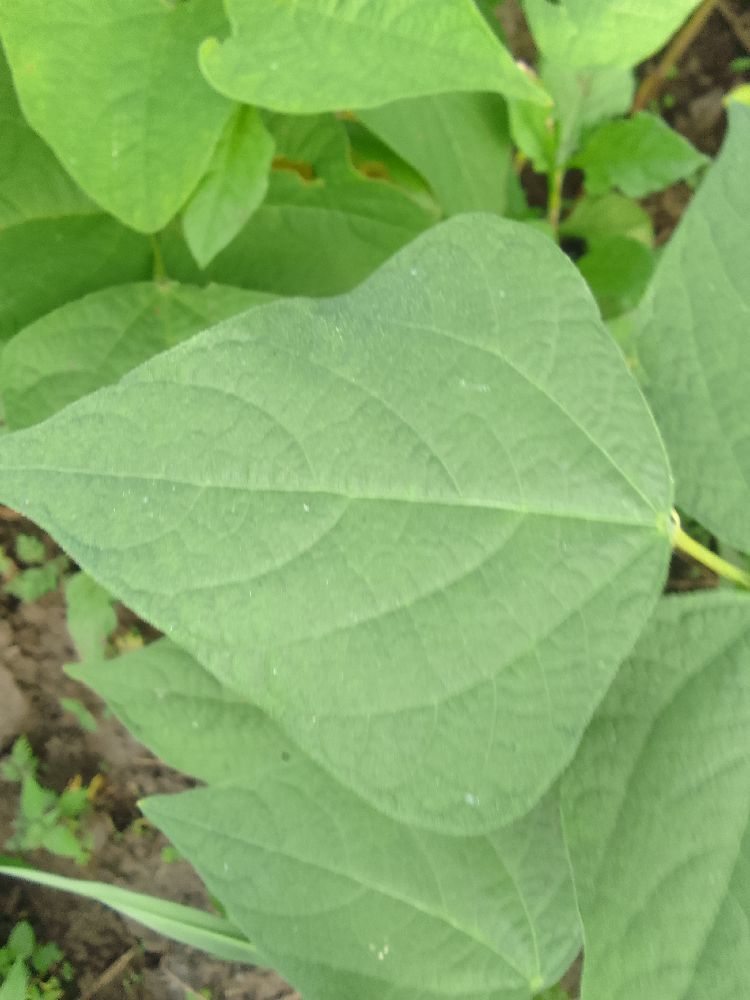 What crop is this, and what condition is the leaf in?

common bean, healthy
